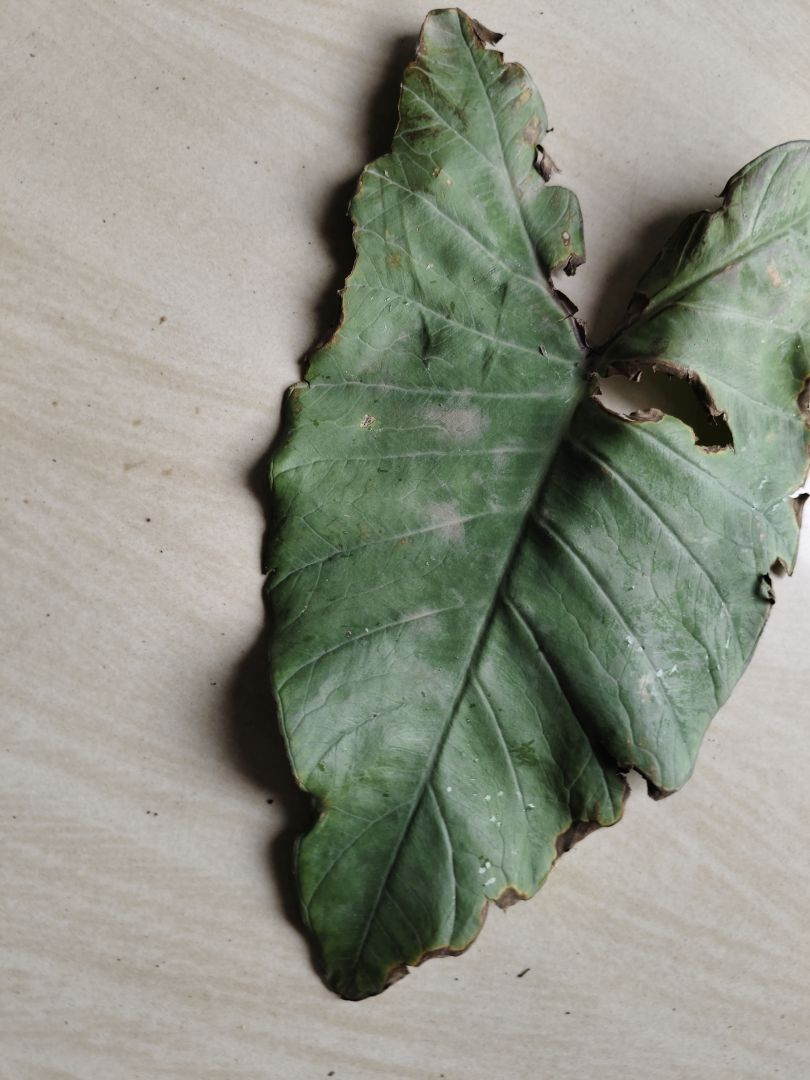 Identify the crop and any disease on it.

taro, leaf blight
